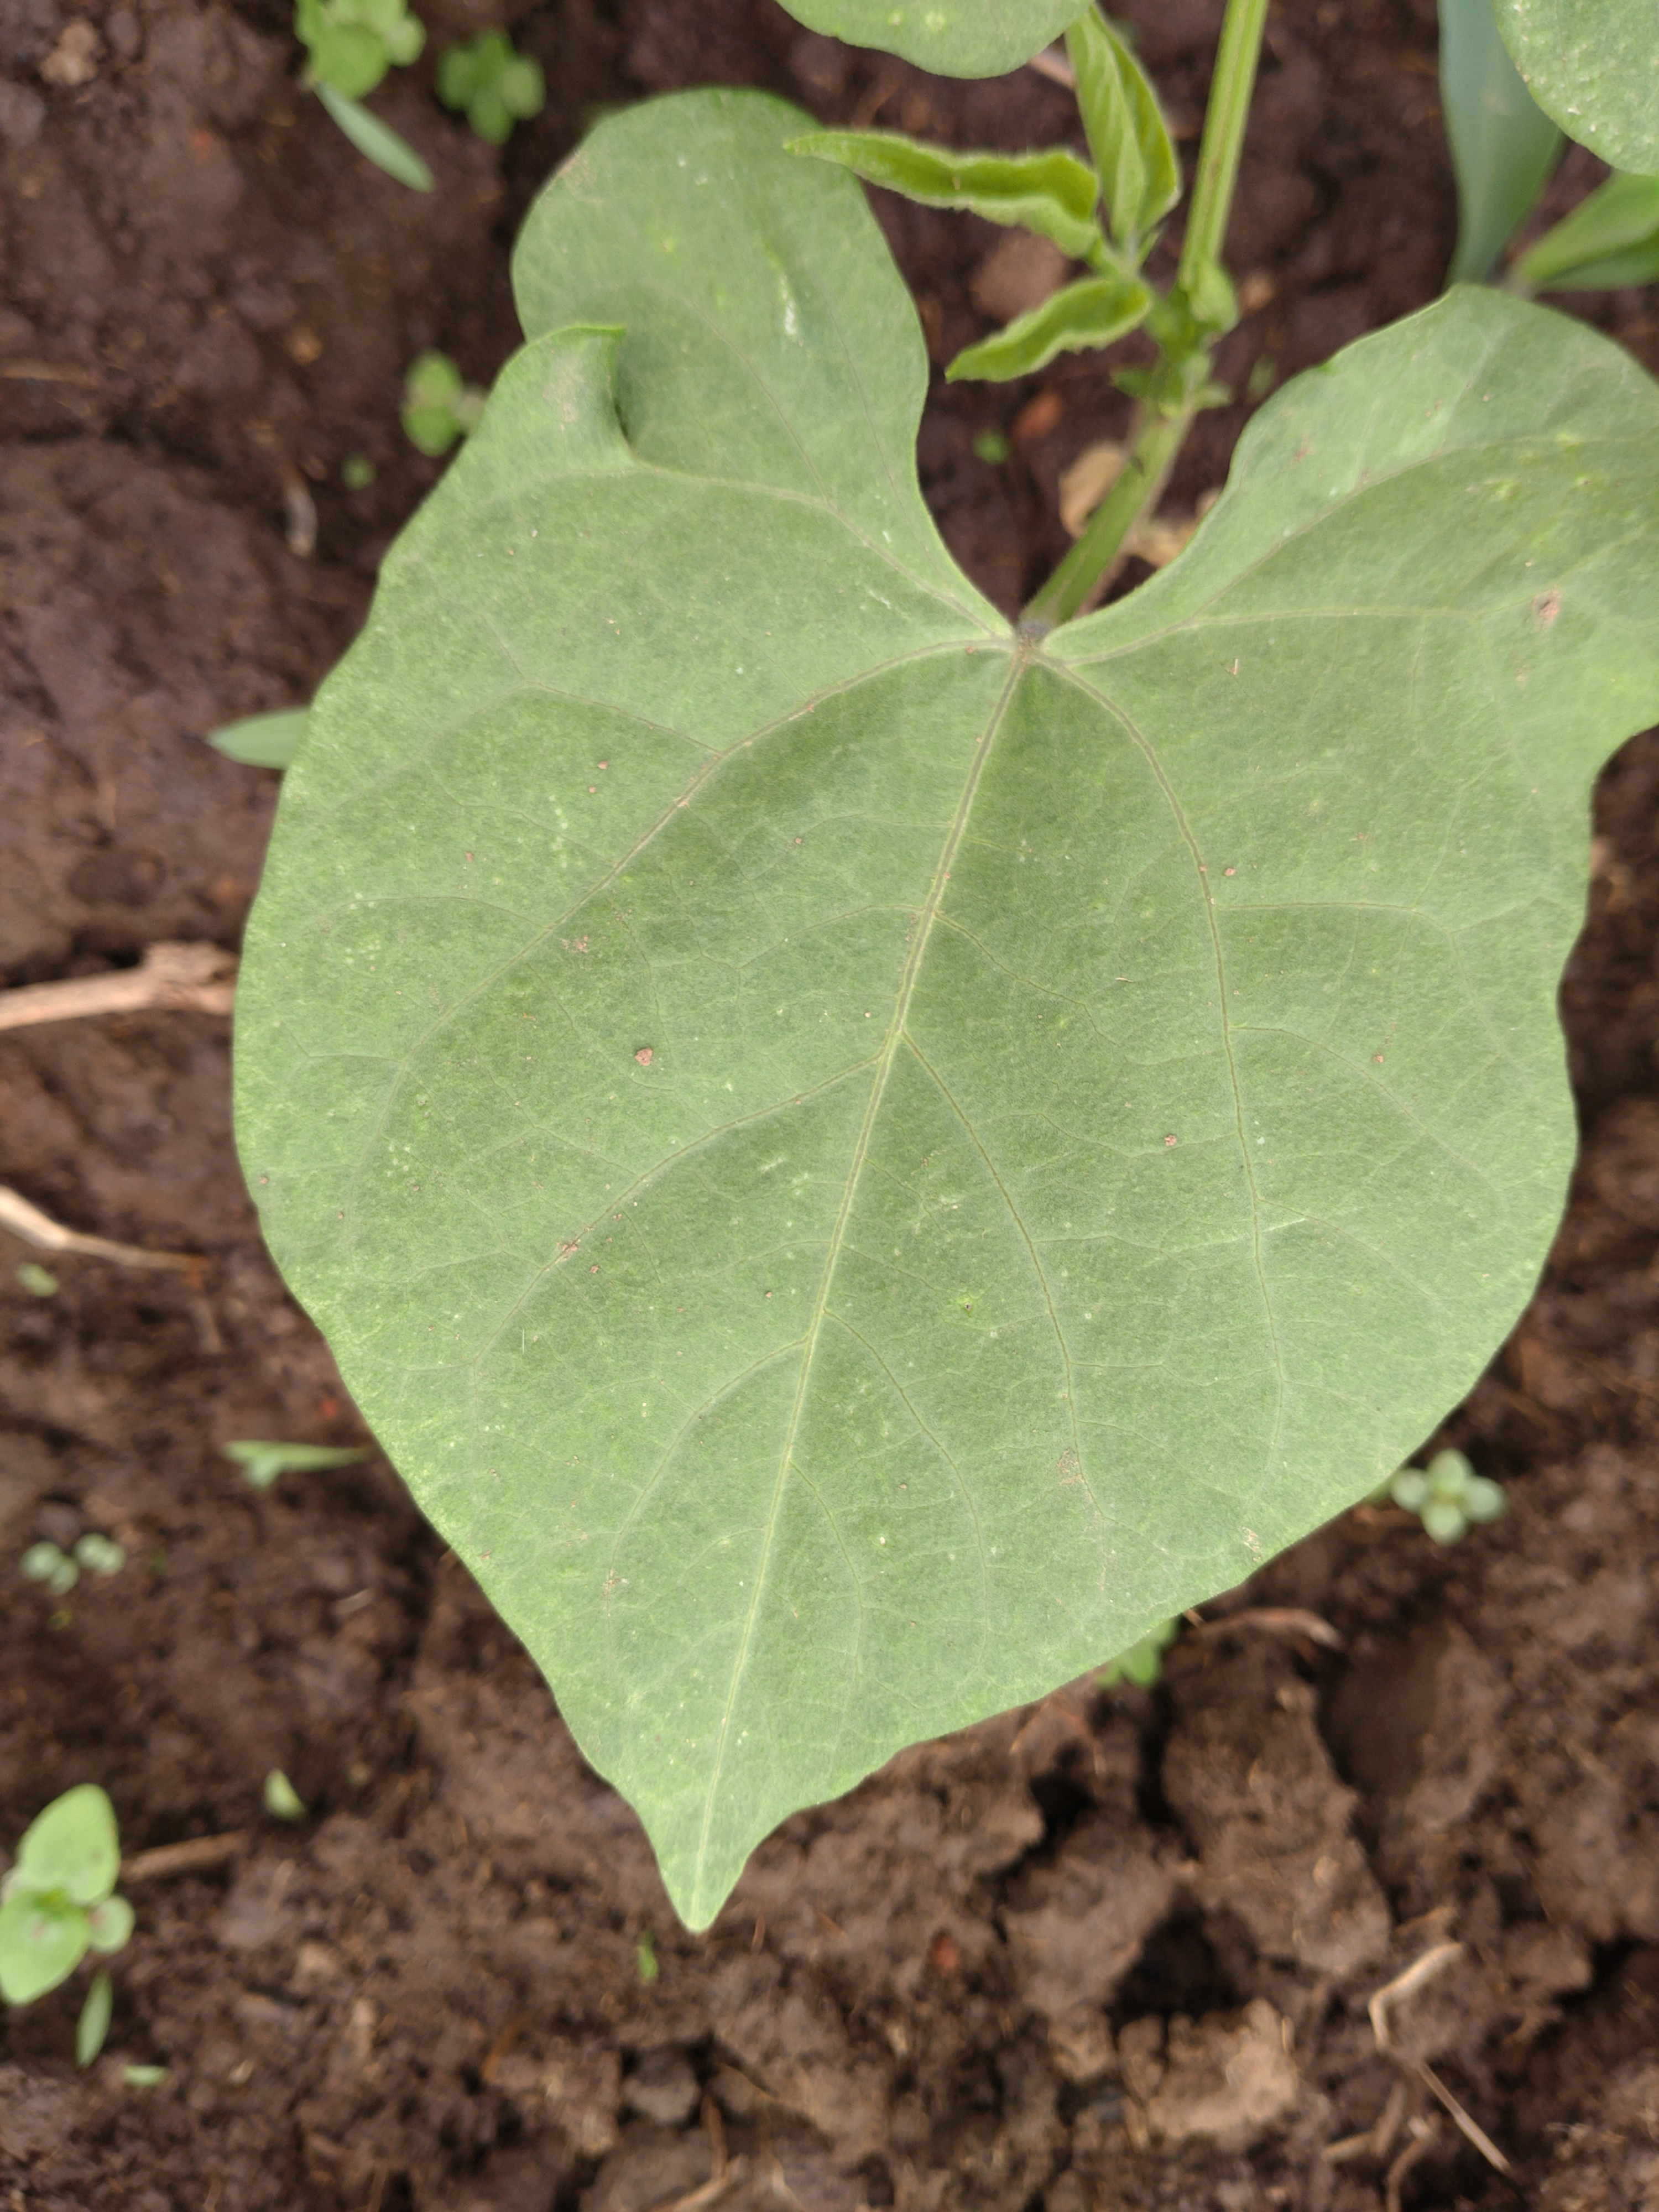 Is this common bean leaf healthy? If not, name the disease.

healthy
